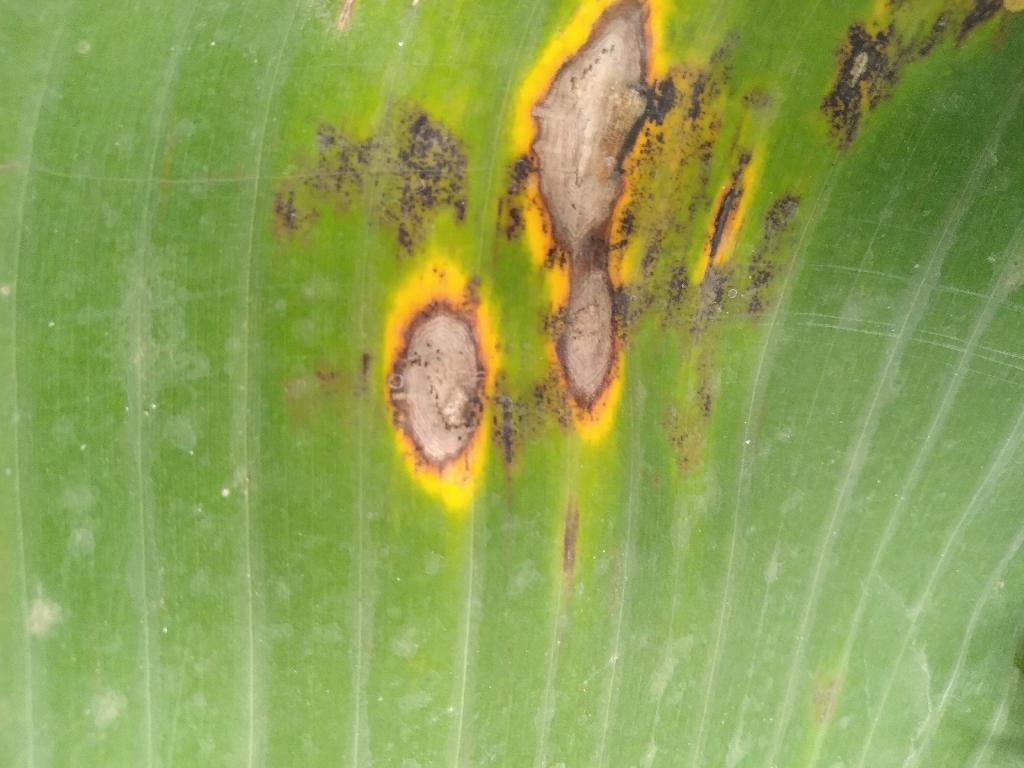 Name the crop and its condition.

banana, black sigatoka
